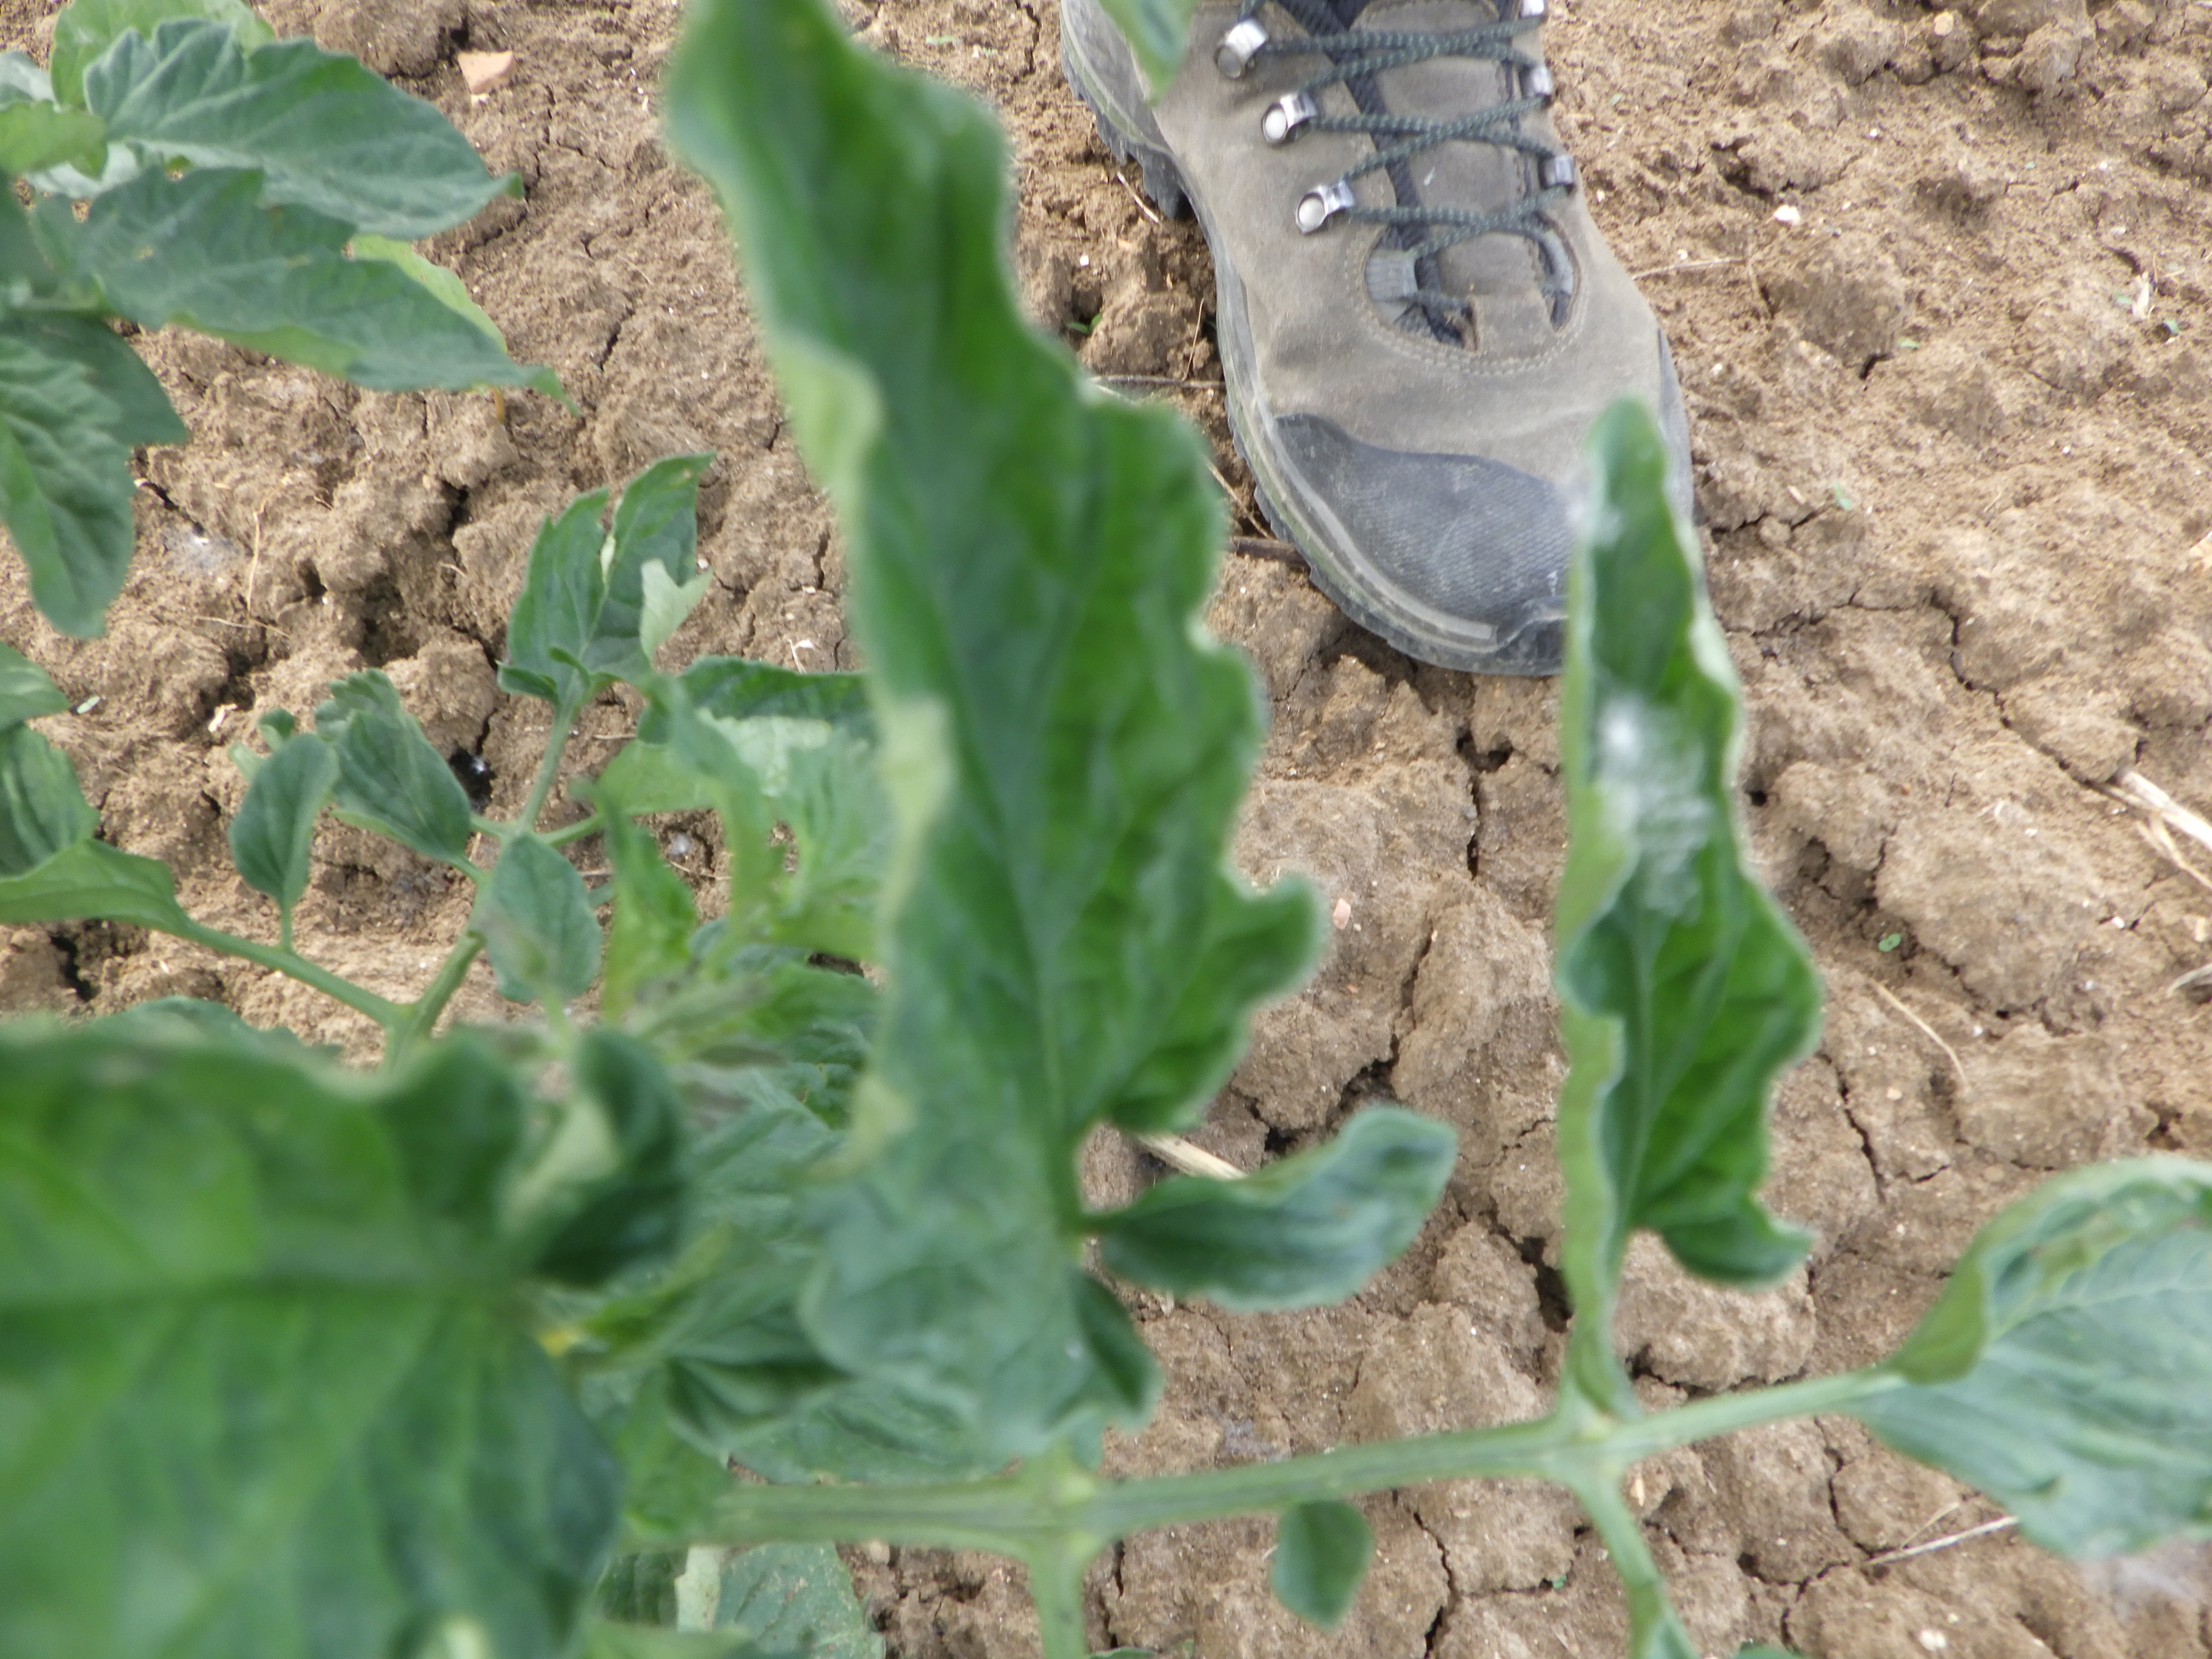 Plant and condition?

tomato, water stress
